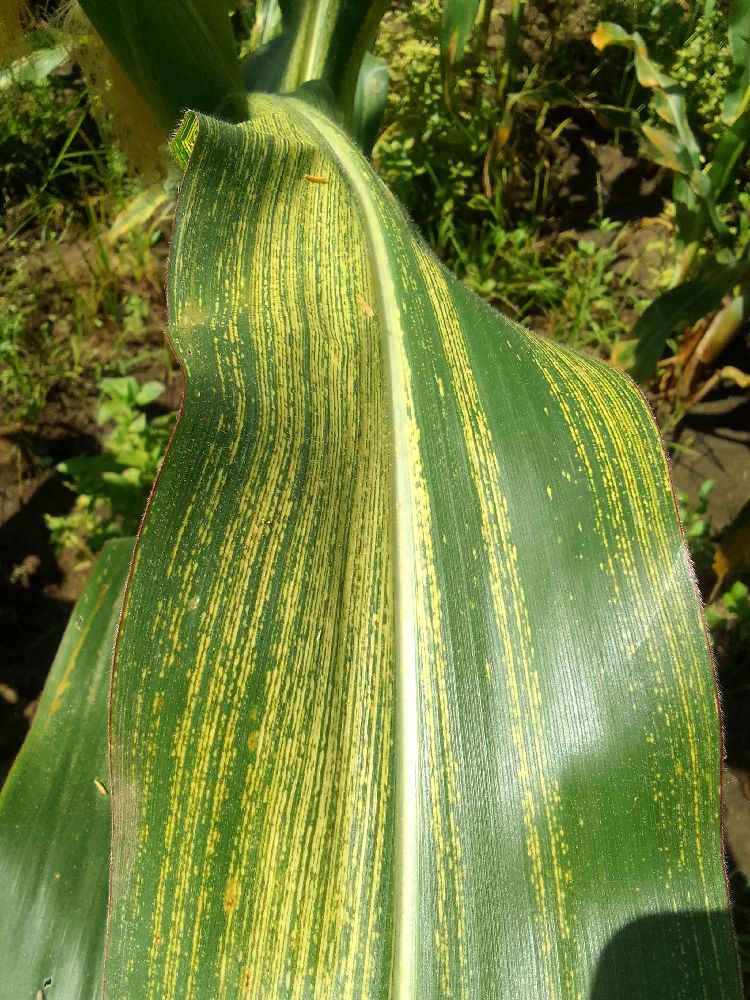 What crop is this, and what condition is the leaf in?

maize, maize streak virus
